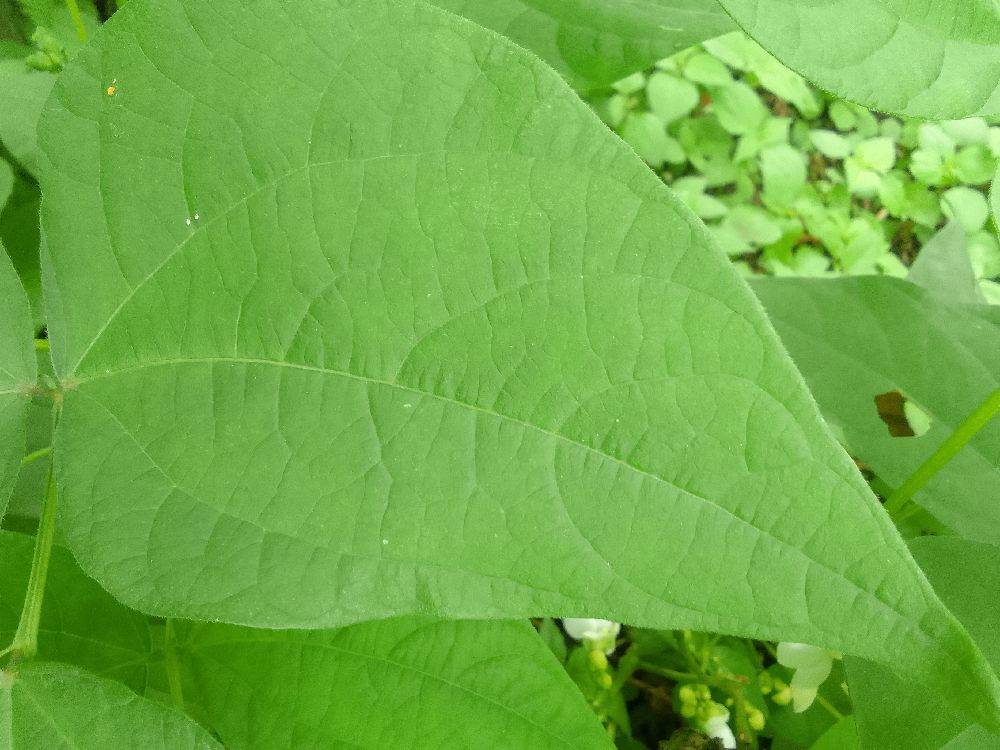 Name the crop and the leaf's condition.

common bean, healthy
